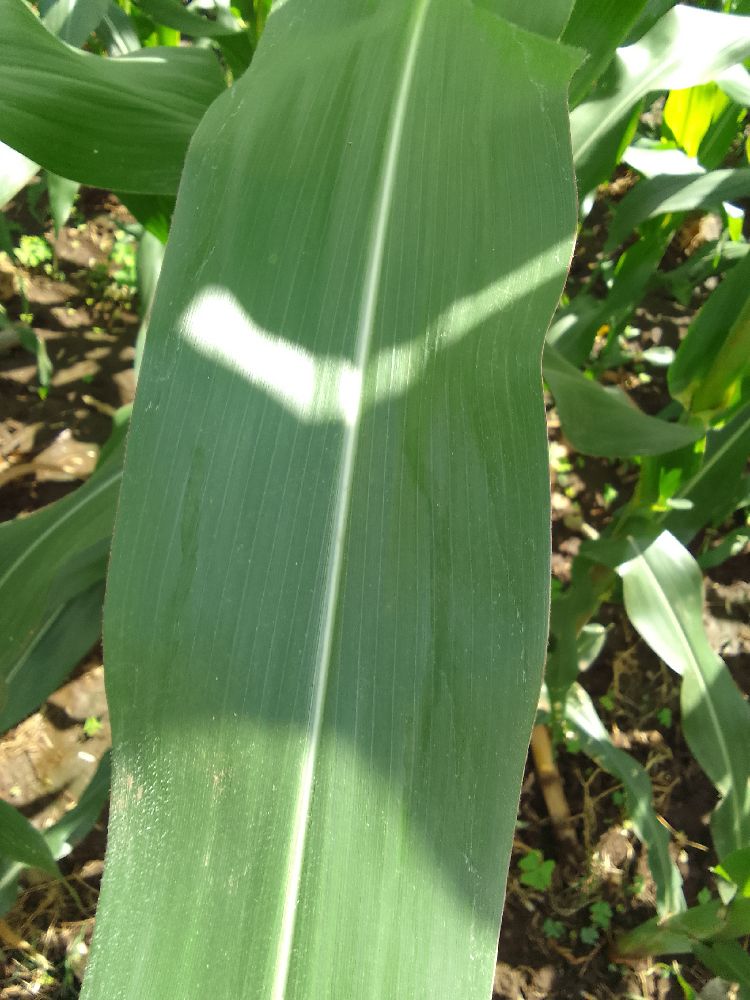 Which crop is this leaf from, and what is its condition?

maize, healthy
